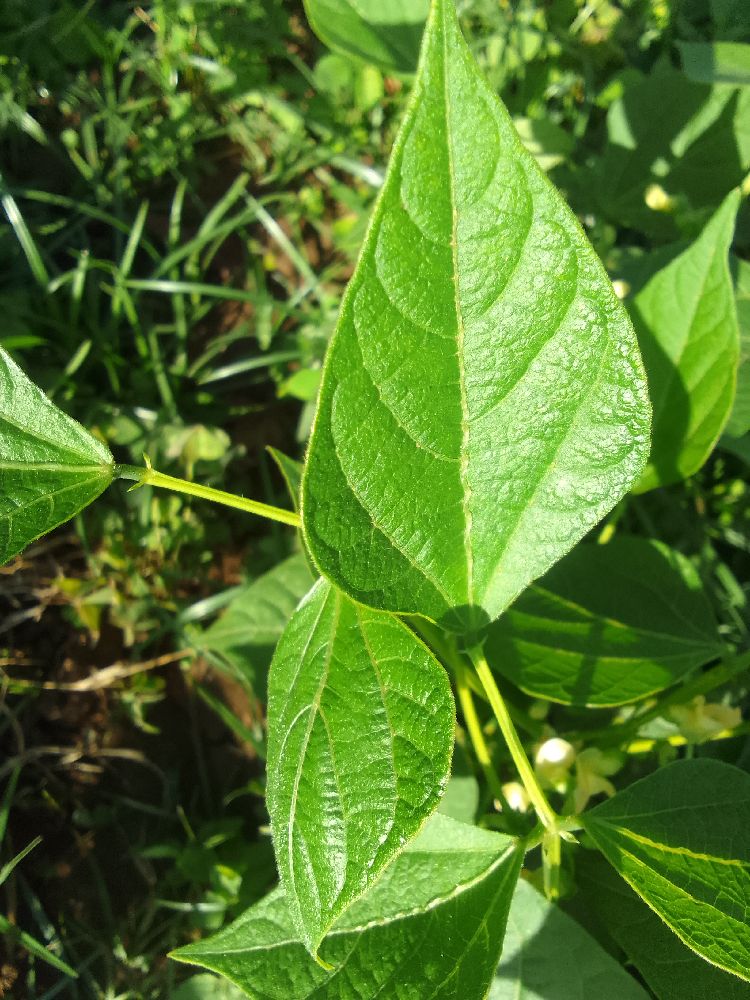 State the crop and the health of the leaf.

common bean, healthy
